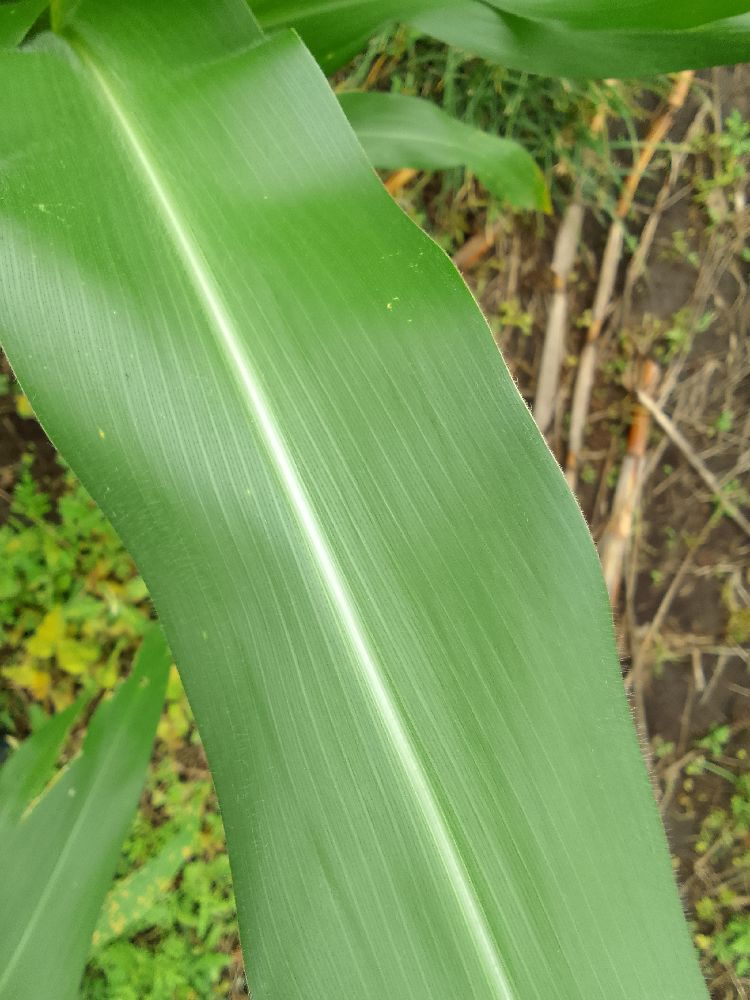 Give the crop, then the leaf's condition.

maize, healthy
